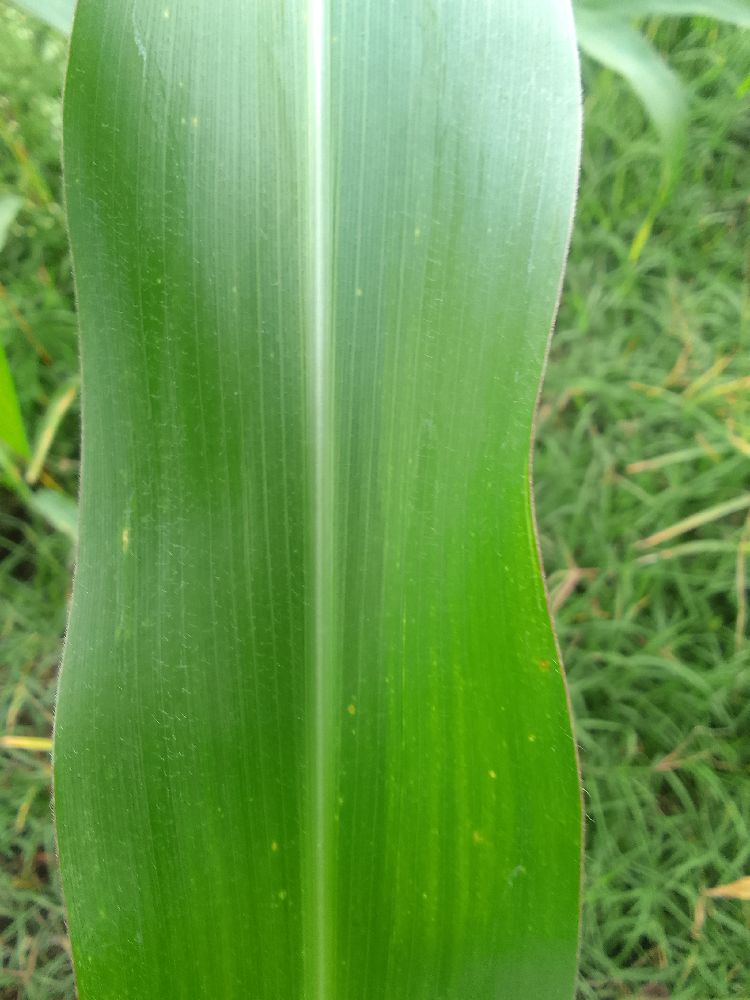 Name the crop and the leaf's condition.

maize, healthy
